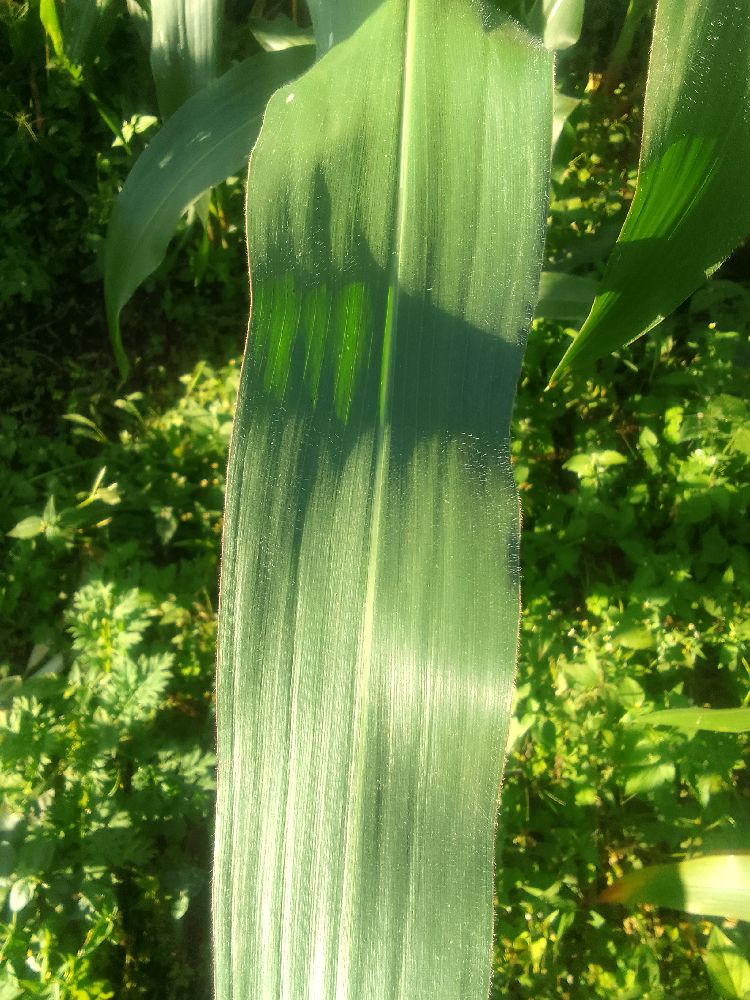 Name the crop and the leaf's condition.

maize, healthy
